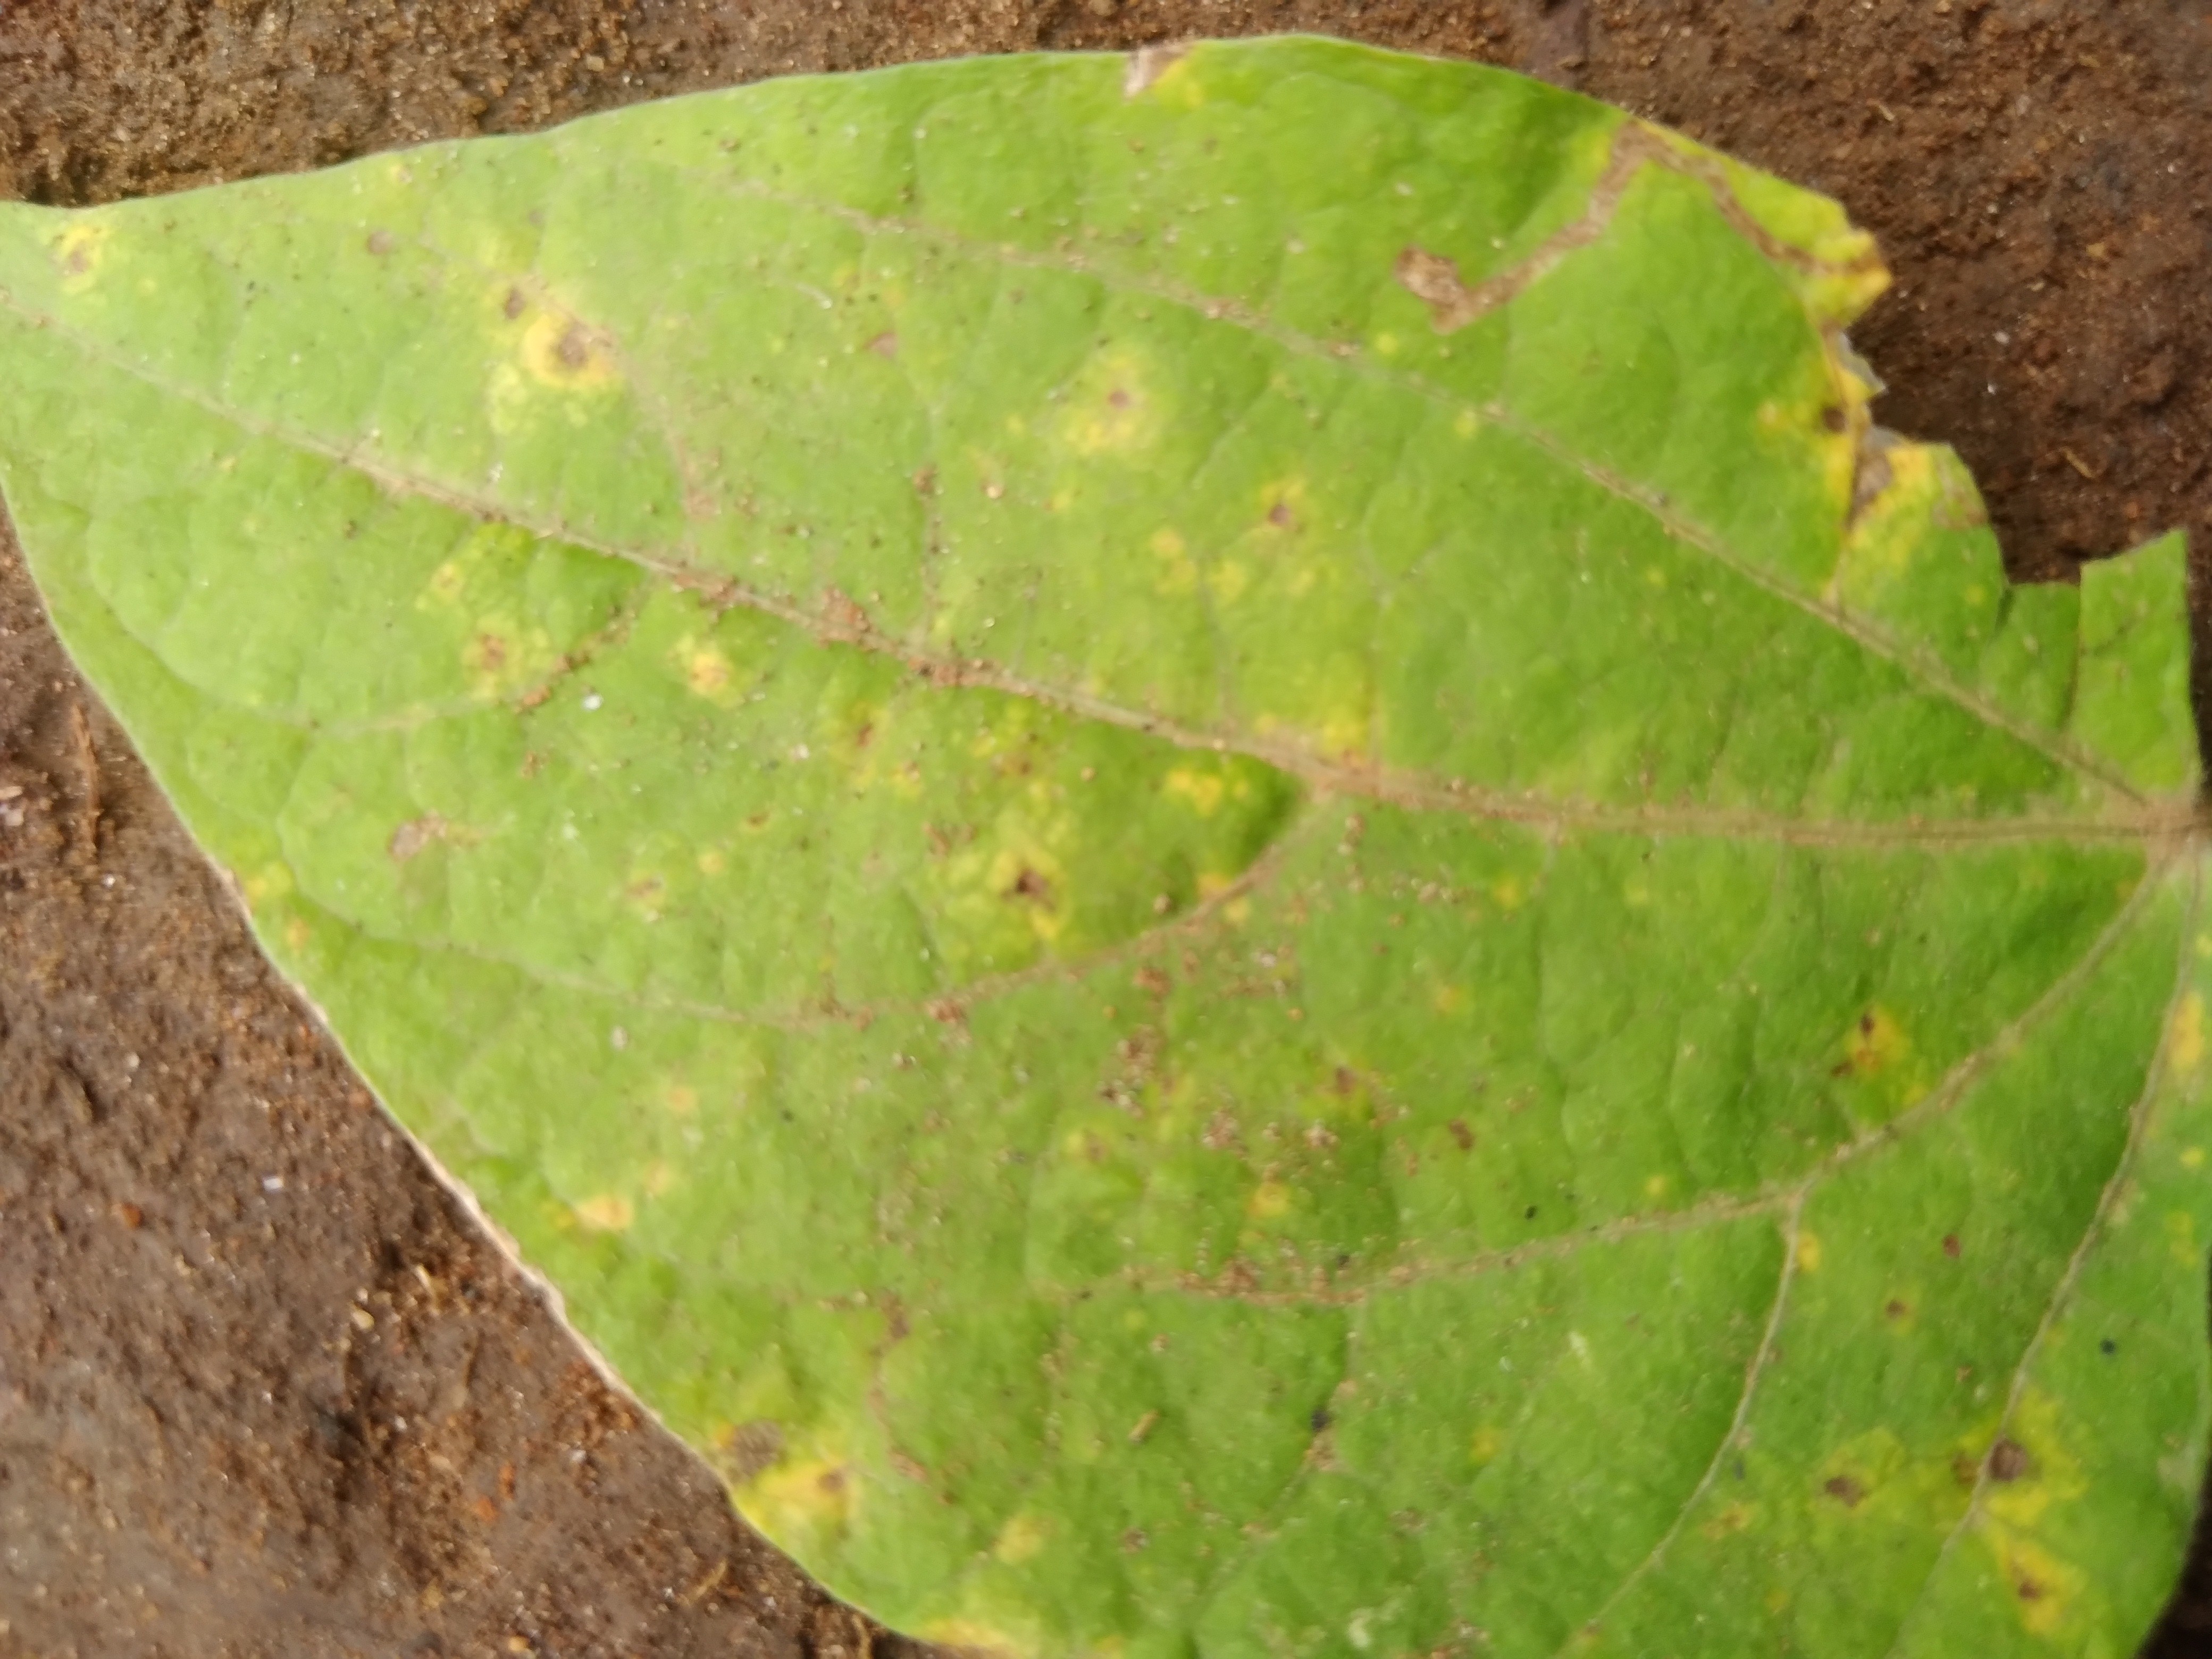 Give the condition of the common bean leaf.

rust
